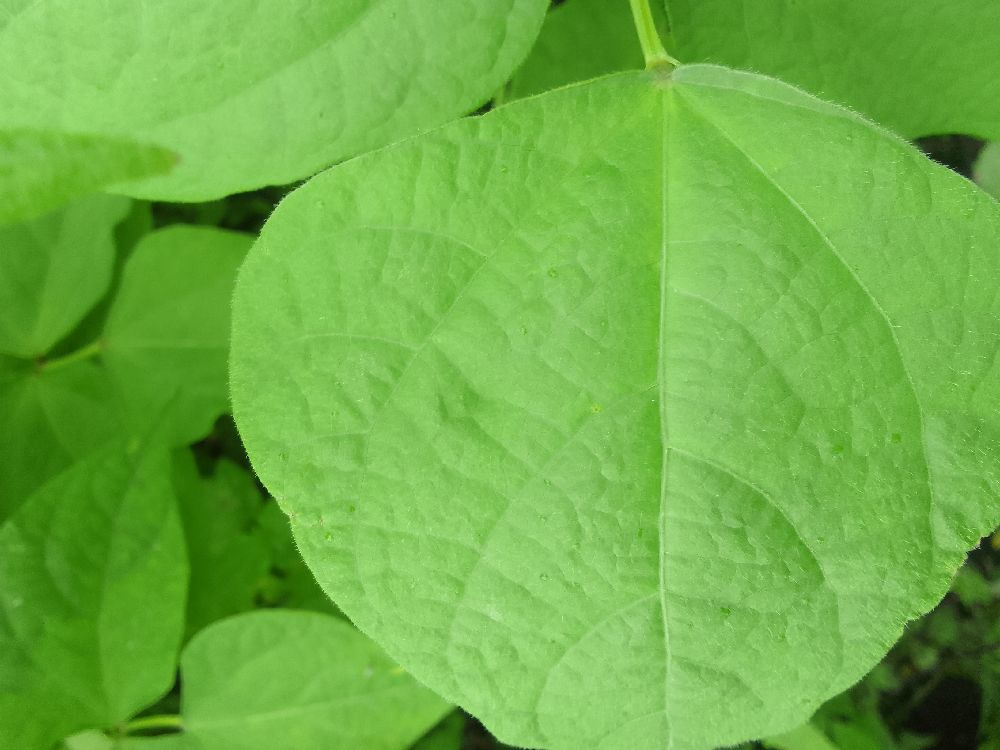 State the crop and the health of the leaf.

common bean, healthy
